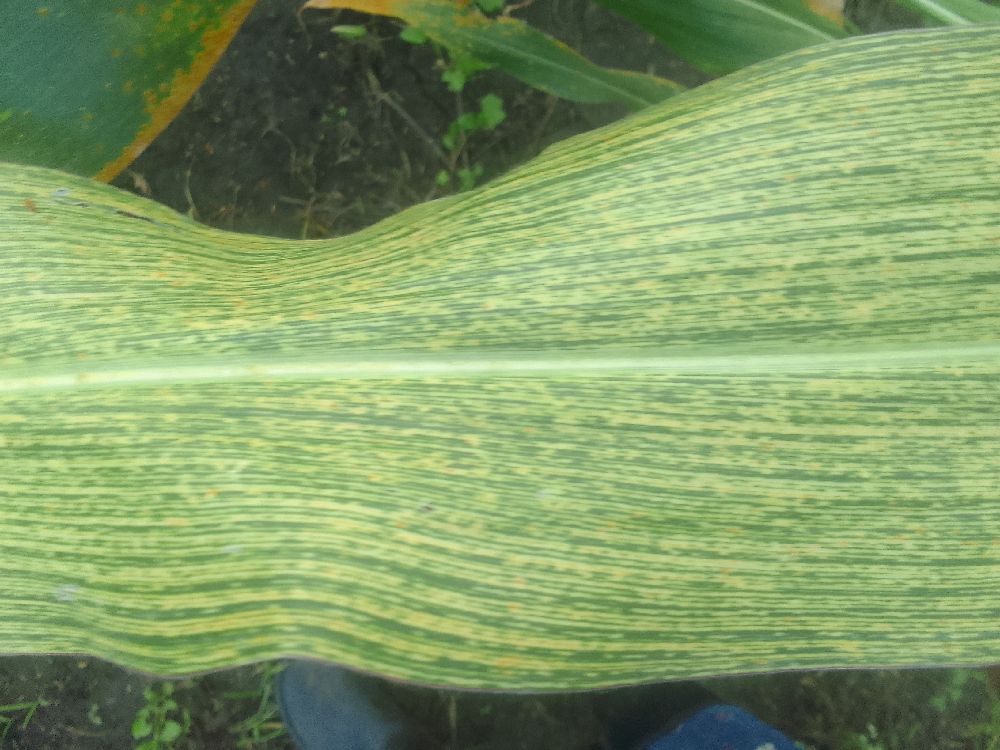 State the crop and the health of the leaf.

maize, maize streak virus
